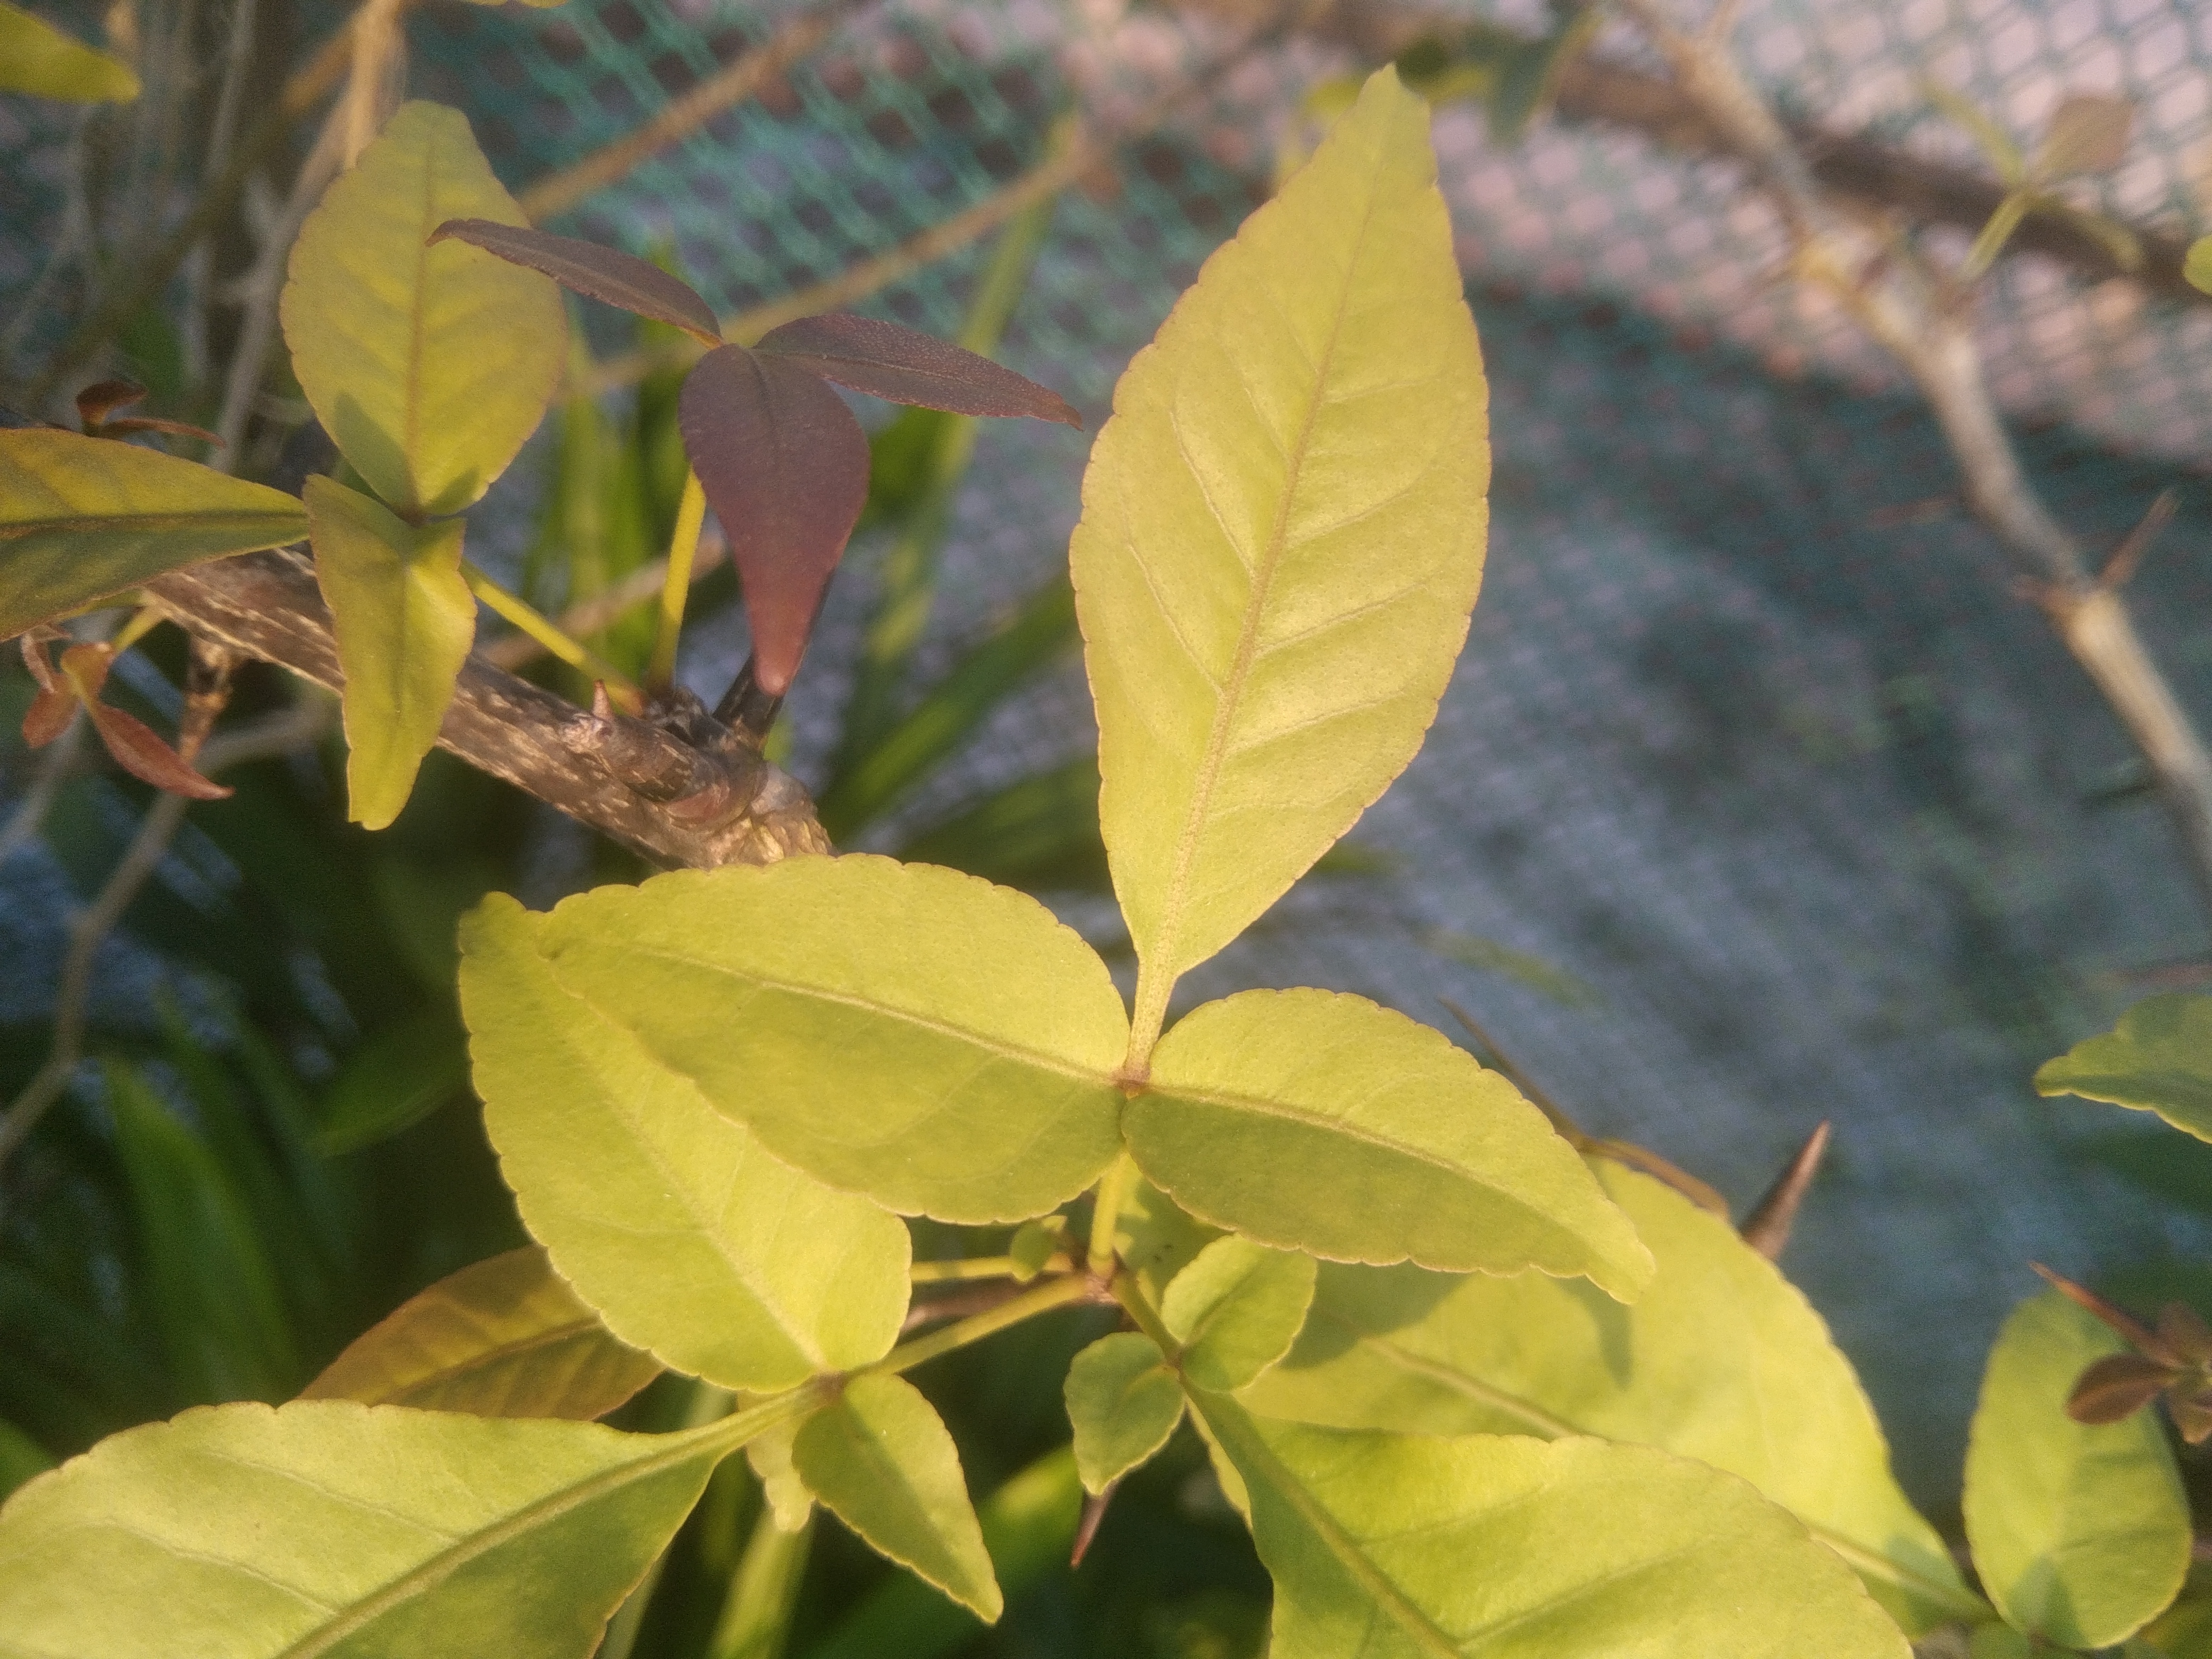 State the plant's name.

wood apple
